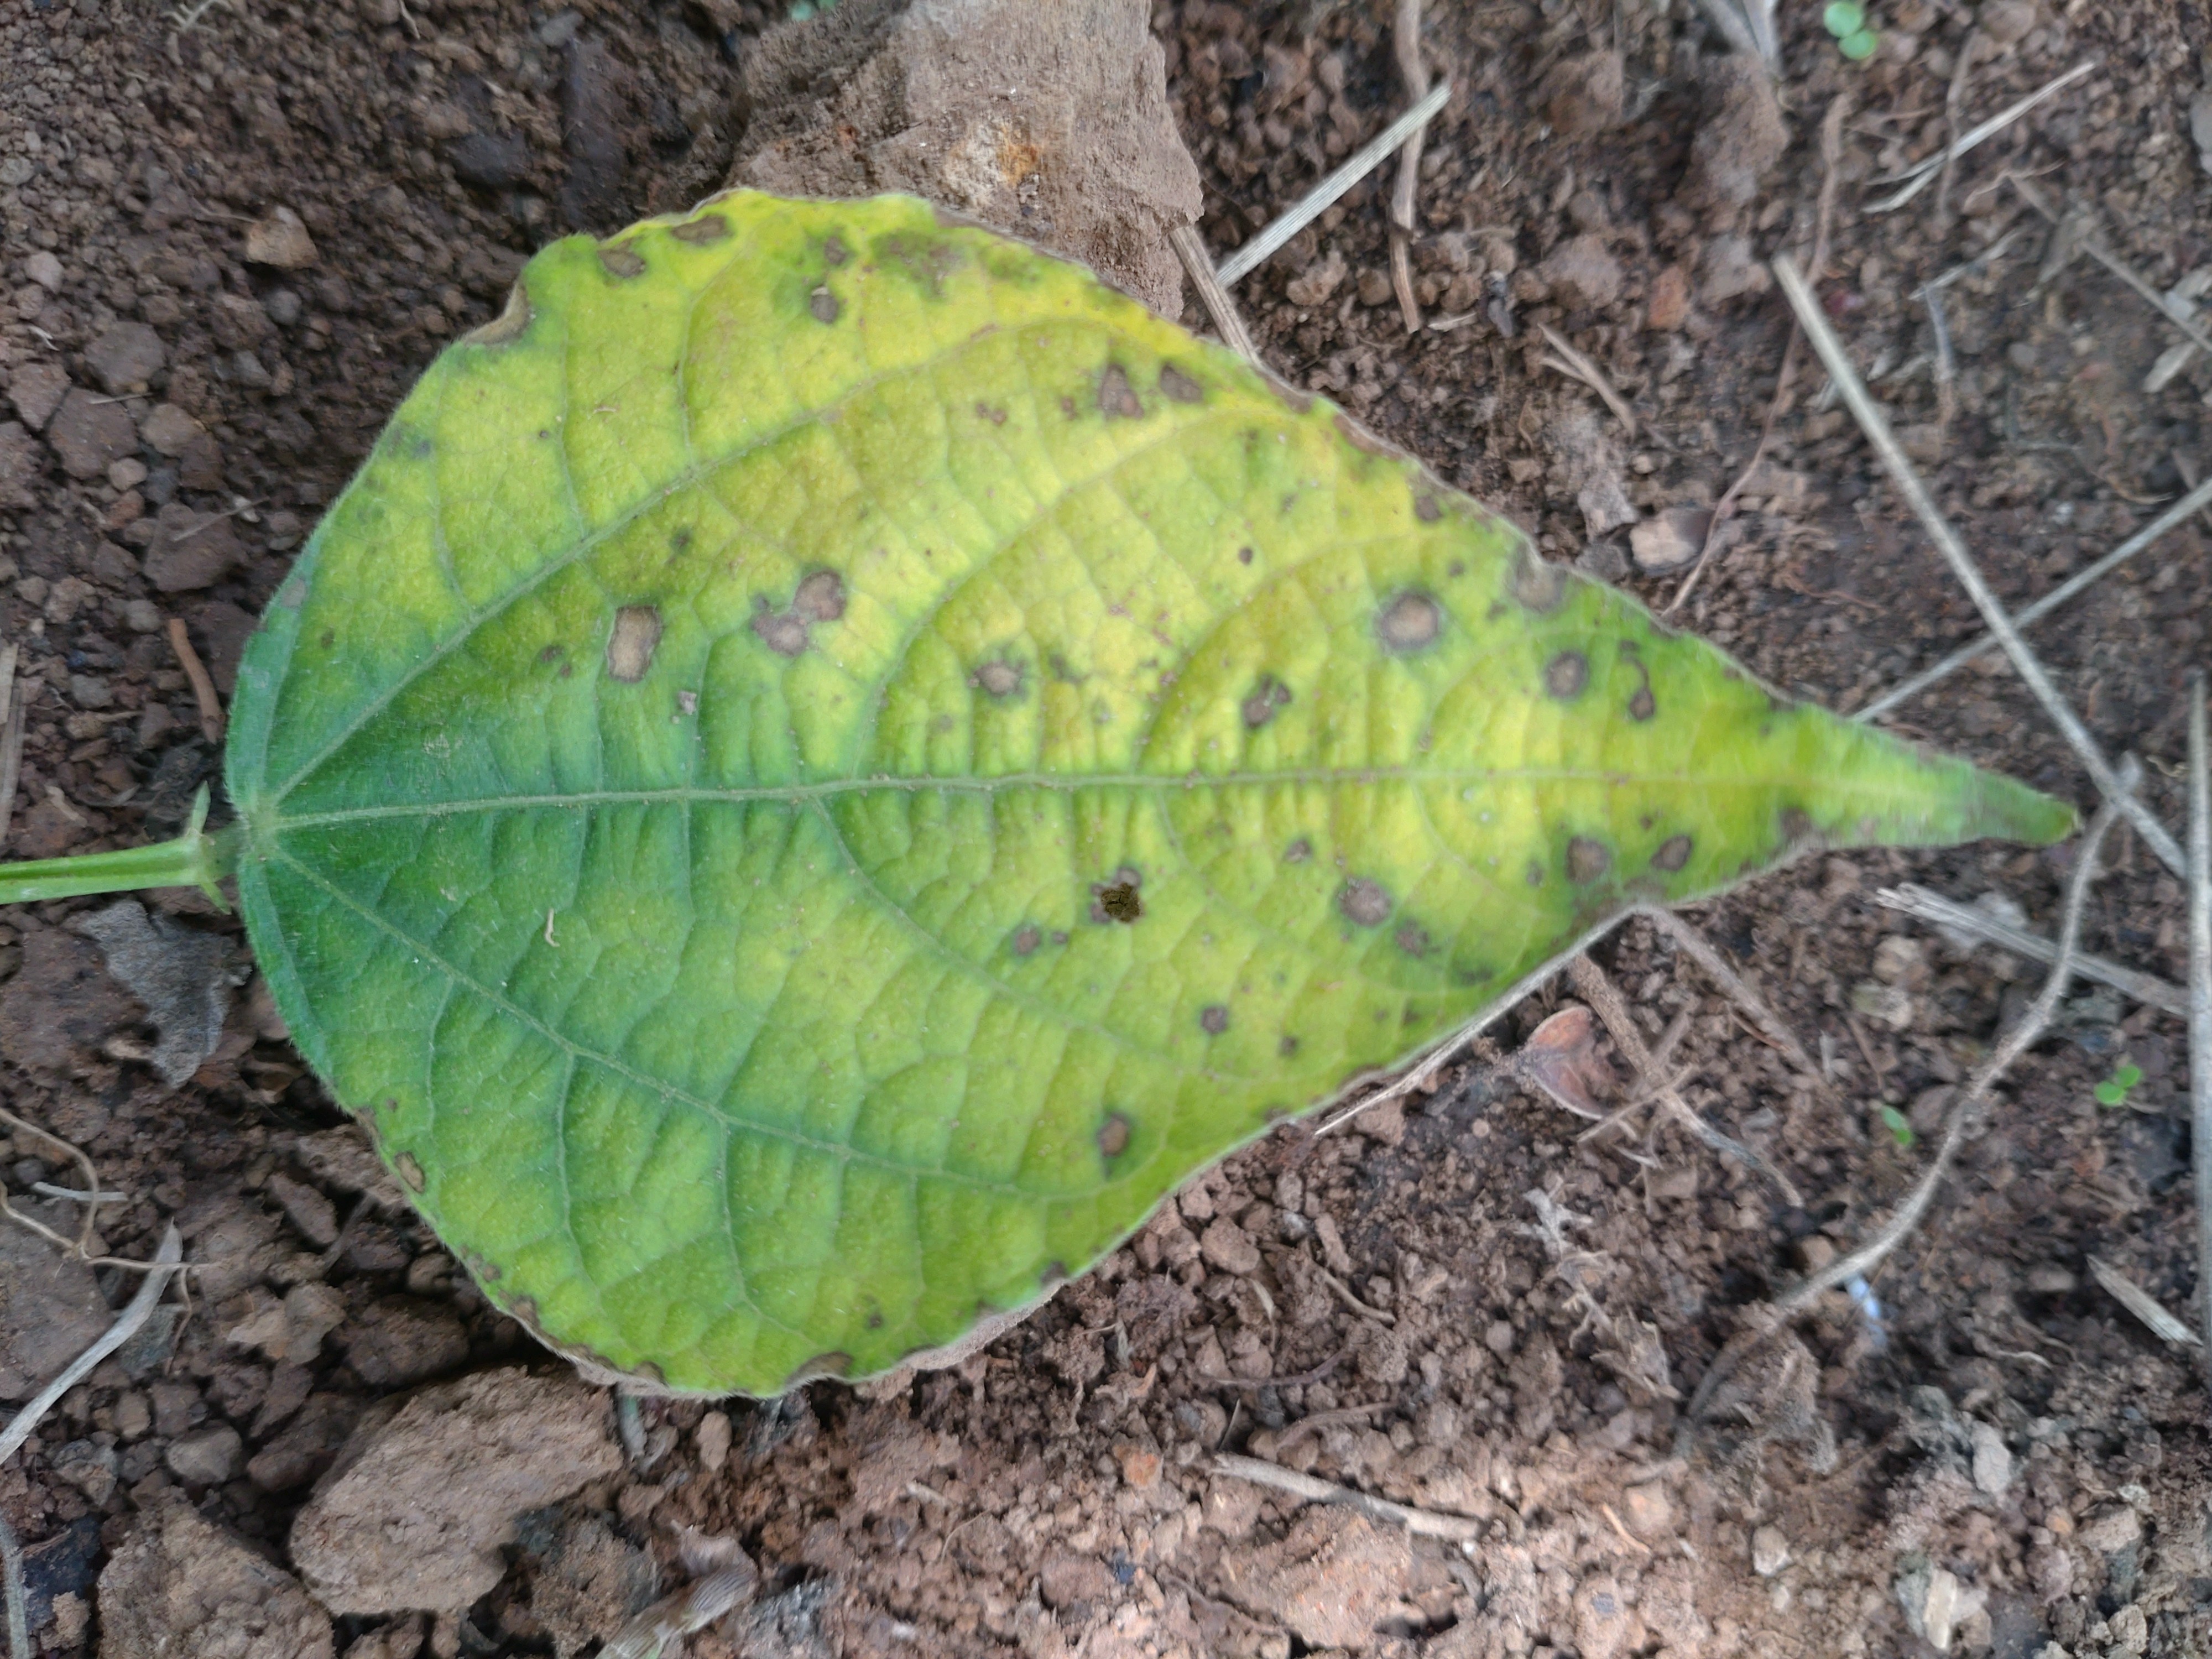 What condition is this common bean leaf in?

rust
